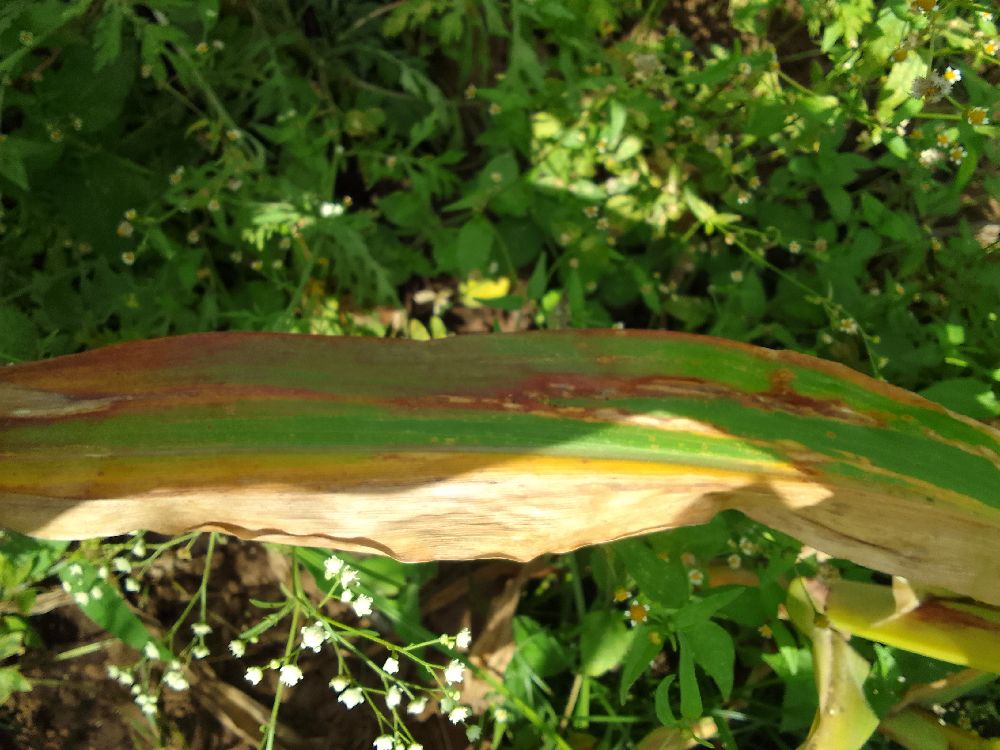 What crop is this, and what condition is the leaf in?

maize, maize lethal necrosis
